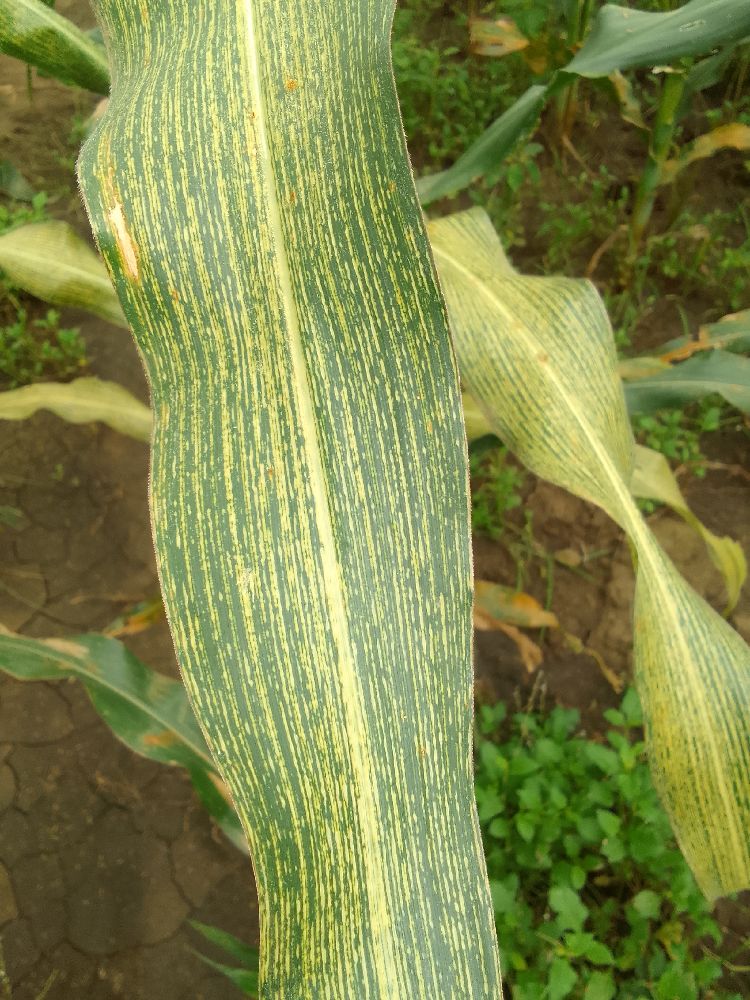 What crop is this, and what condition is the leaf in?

maize, maize streak virus
